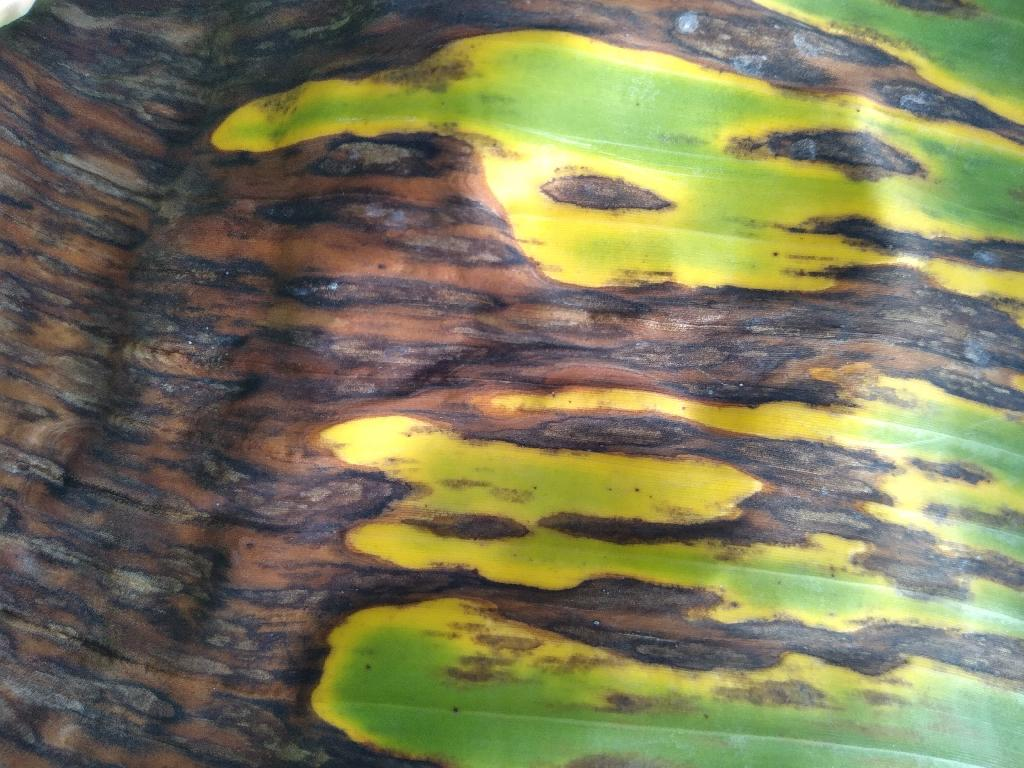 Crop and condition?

banana, black sigatoka
